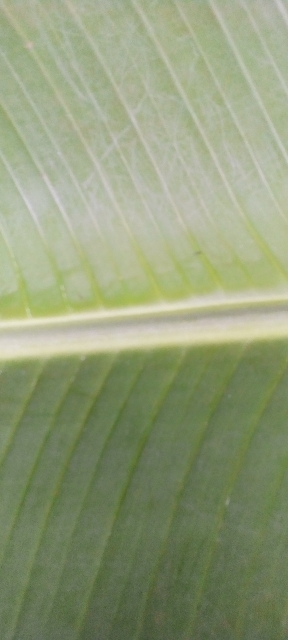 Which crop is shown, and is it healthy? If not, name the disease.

banana, healthy
